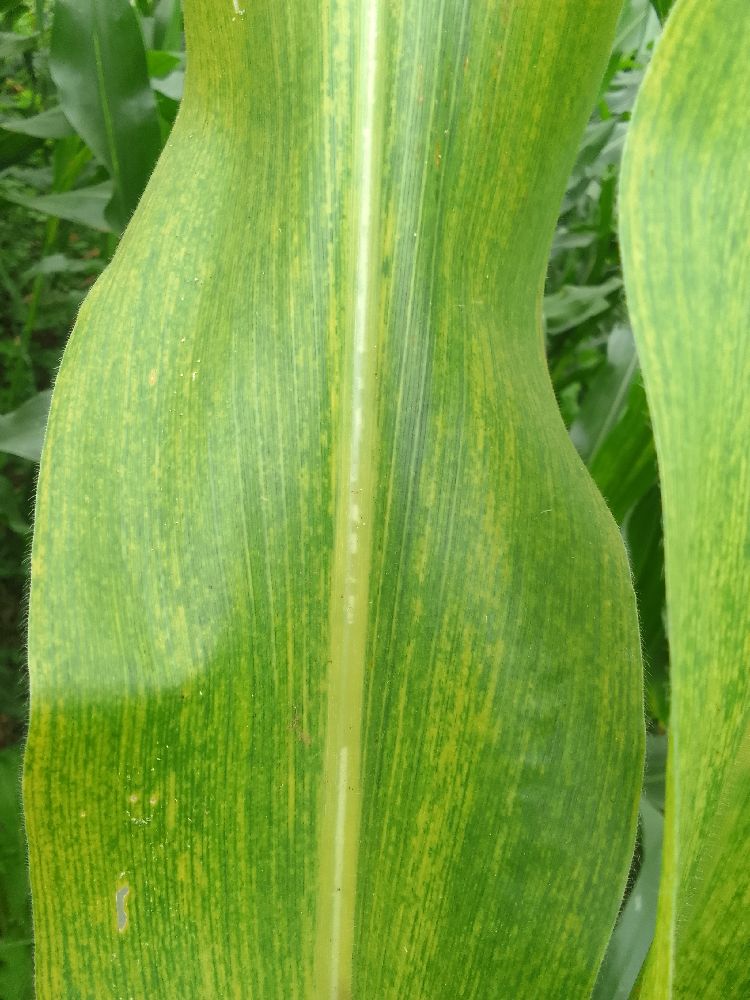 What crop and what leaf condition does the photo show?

maize, maize lethal necrosis
